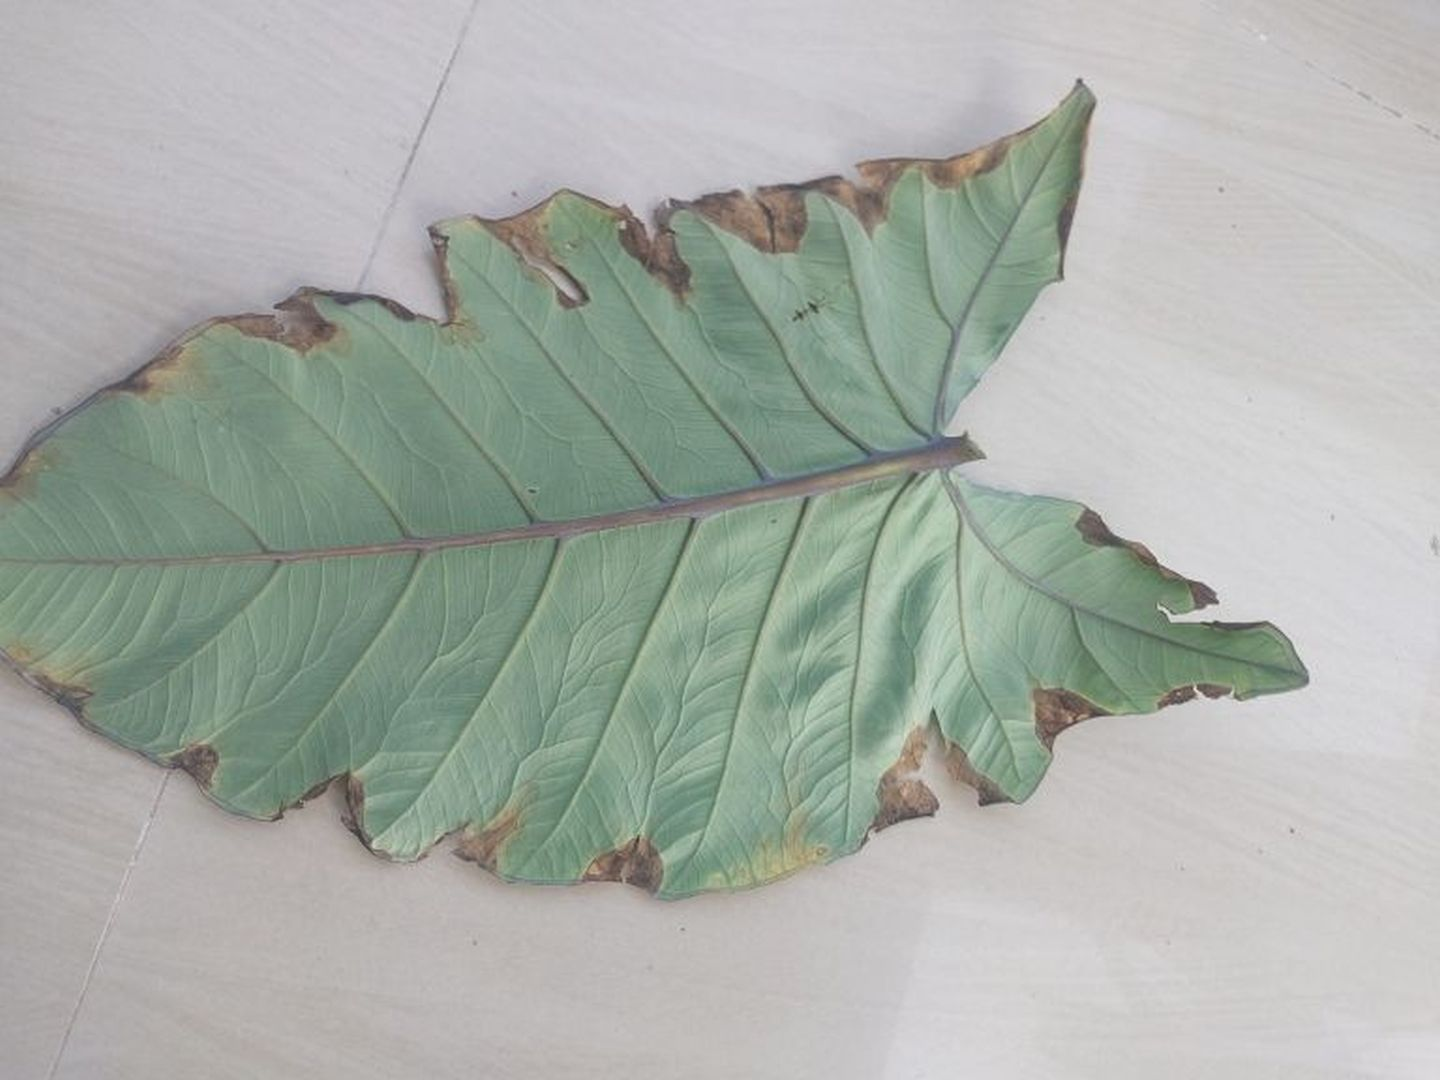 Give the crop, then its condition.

taro, leaf blight
